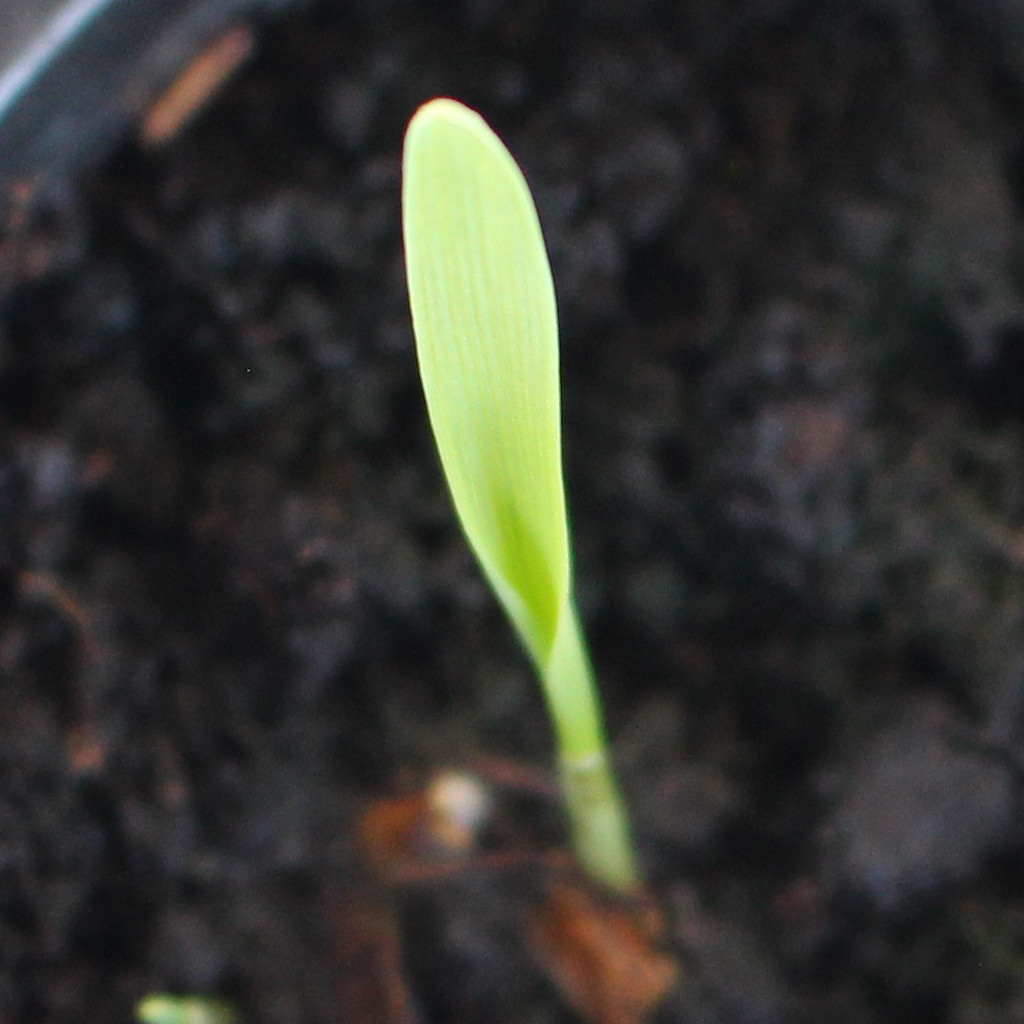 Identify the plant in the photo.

Avena sterilis
